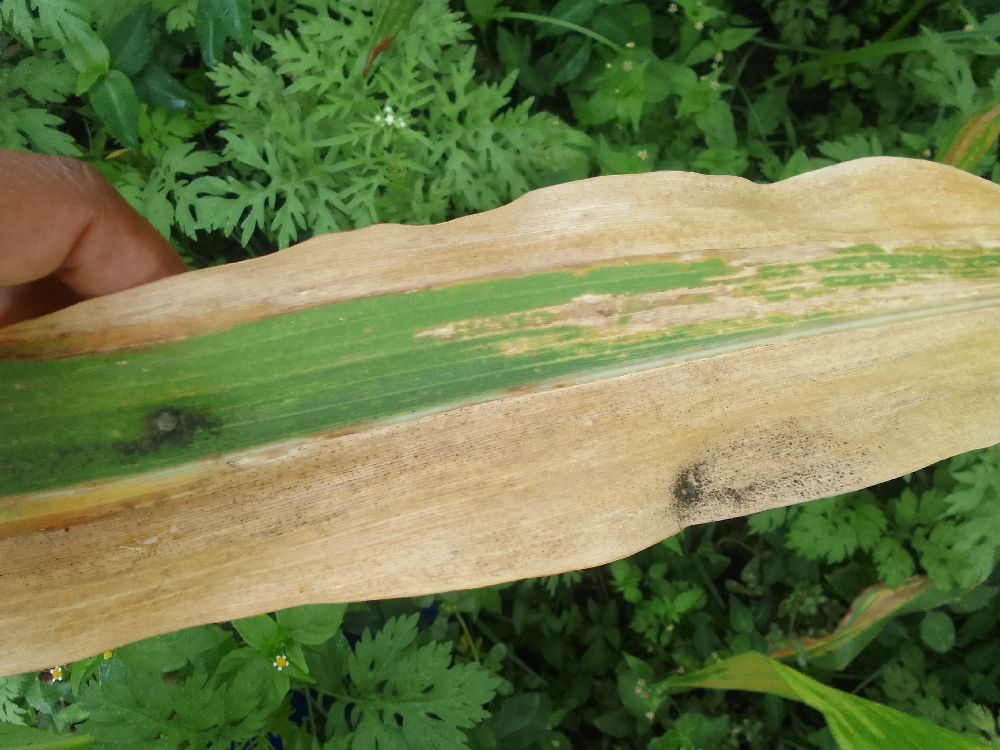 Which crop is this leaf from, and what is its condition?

maize, maize lethal necrosis
